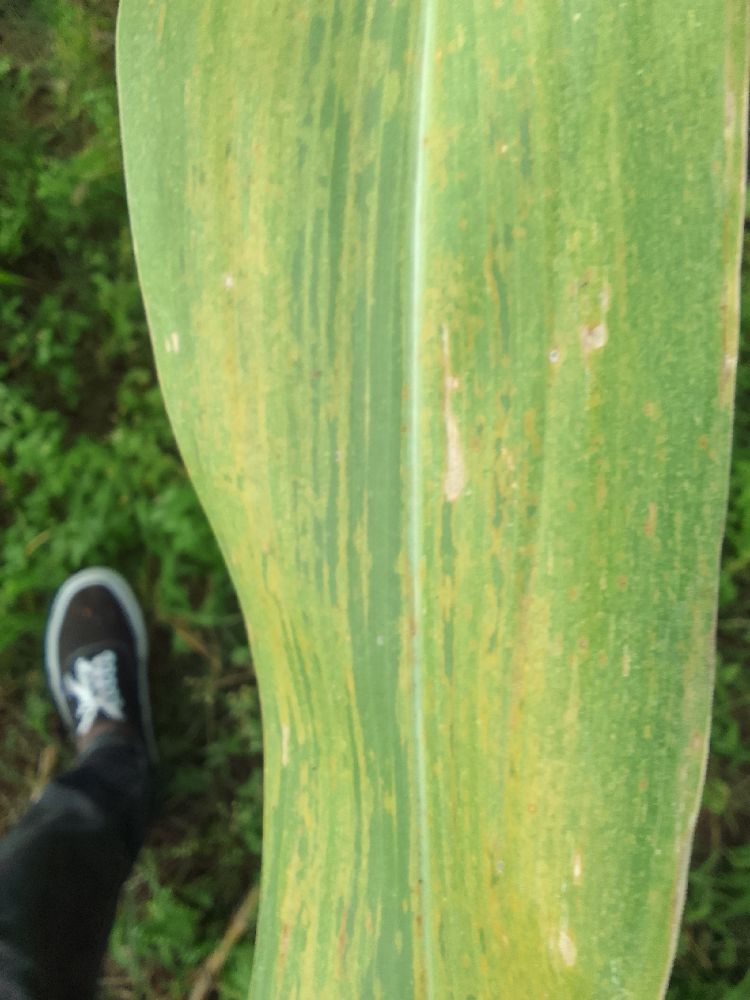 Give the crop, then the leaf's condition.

maize, maize lethal necrosis
